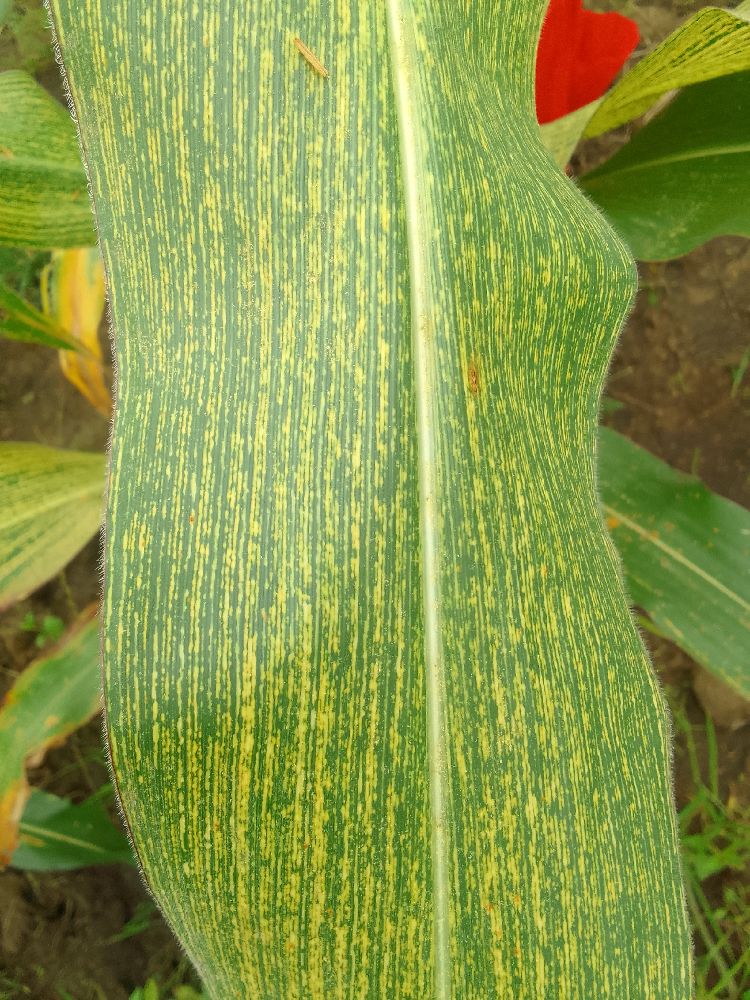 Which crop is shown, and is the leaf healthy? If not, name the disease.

maize, maize streak virus
